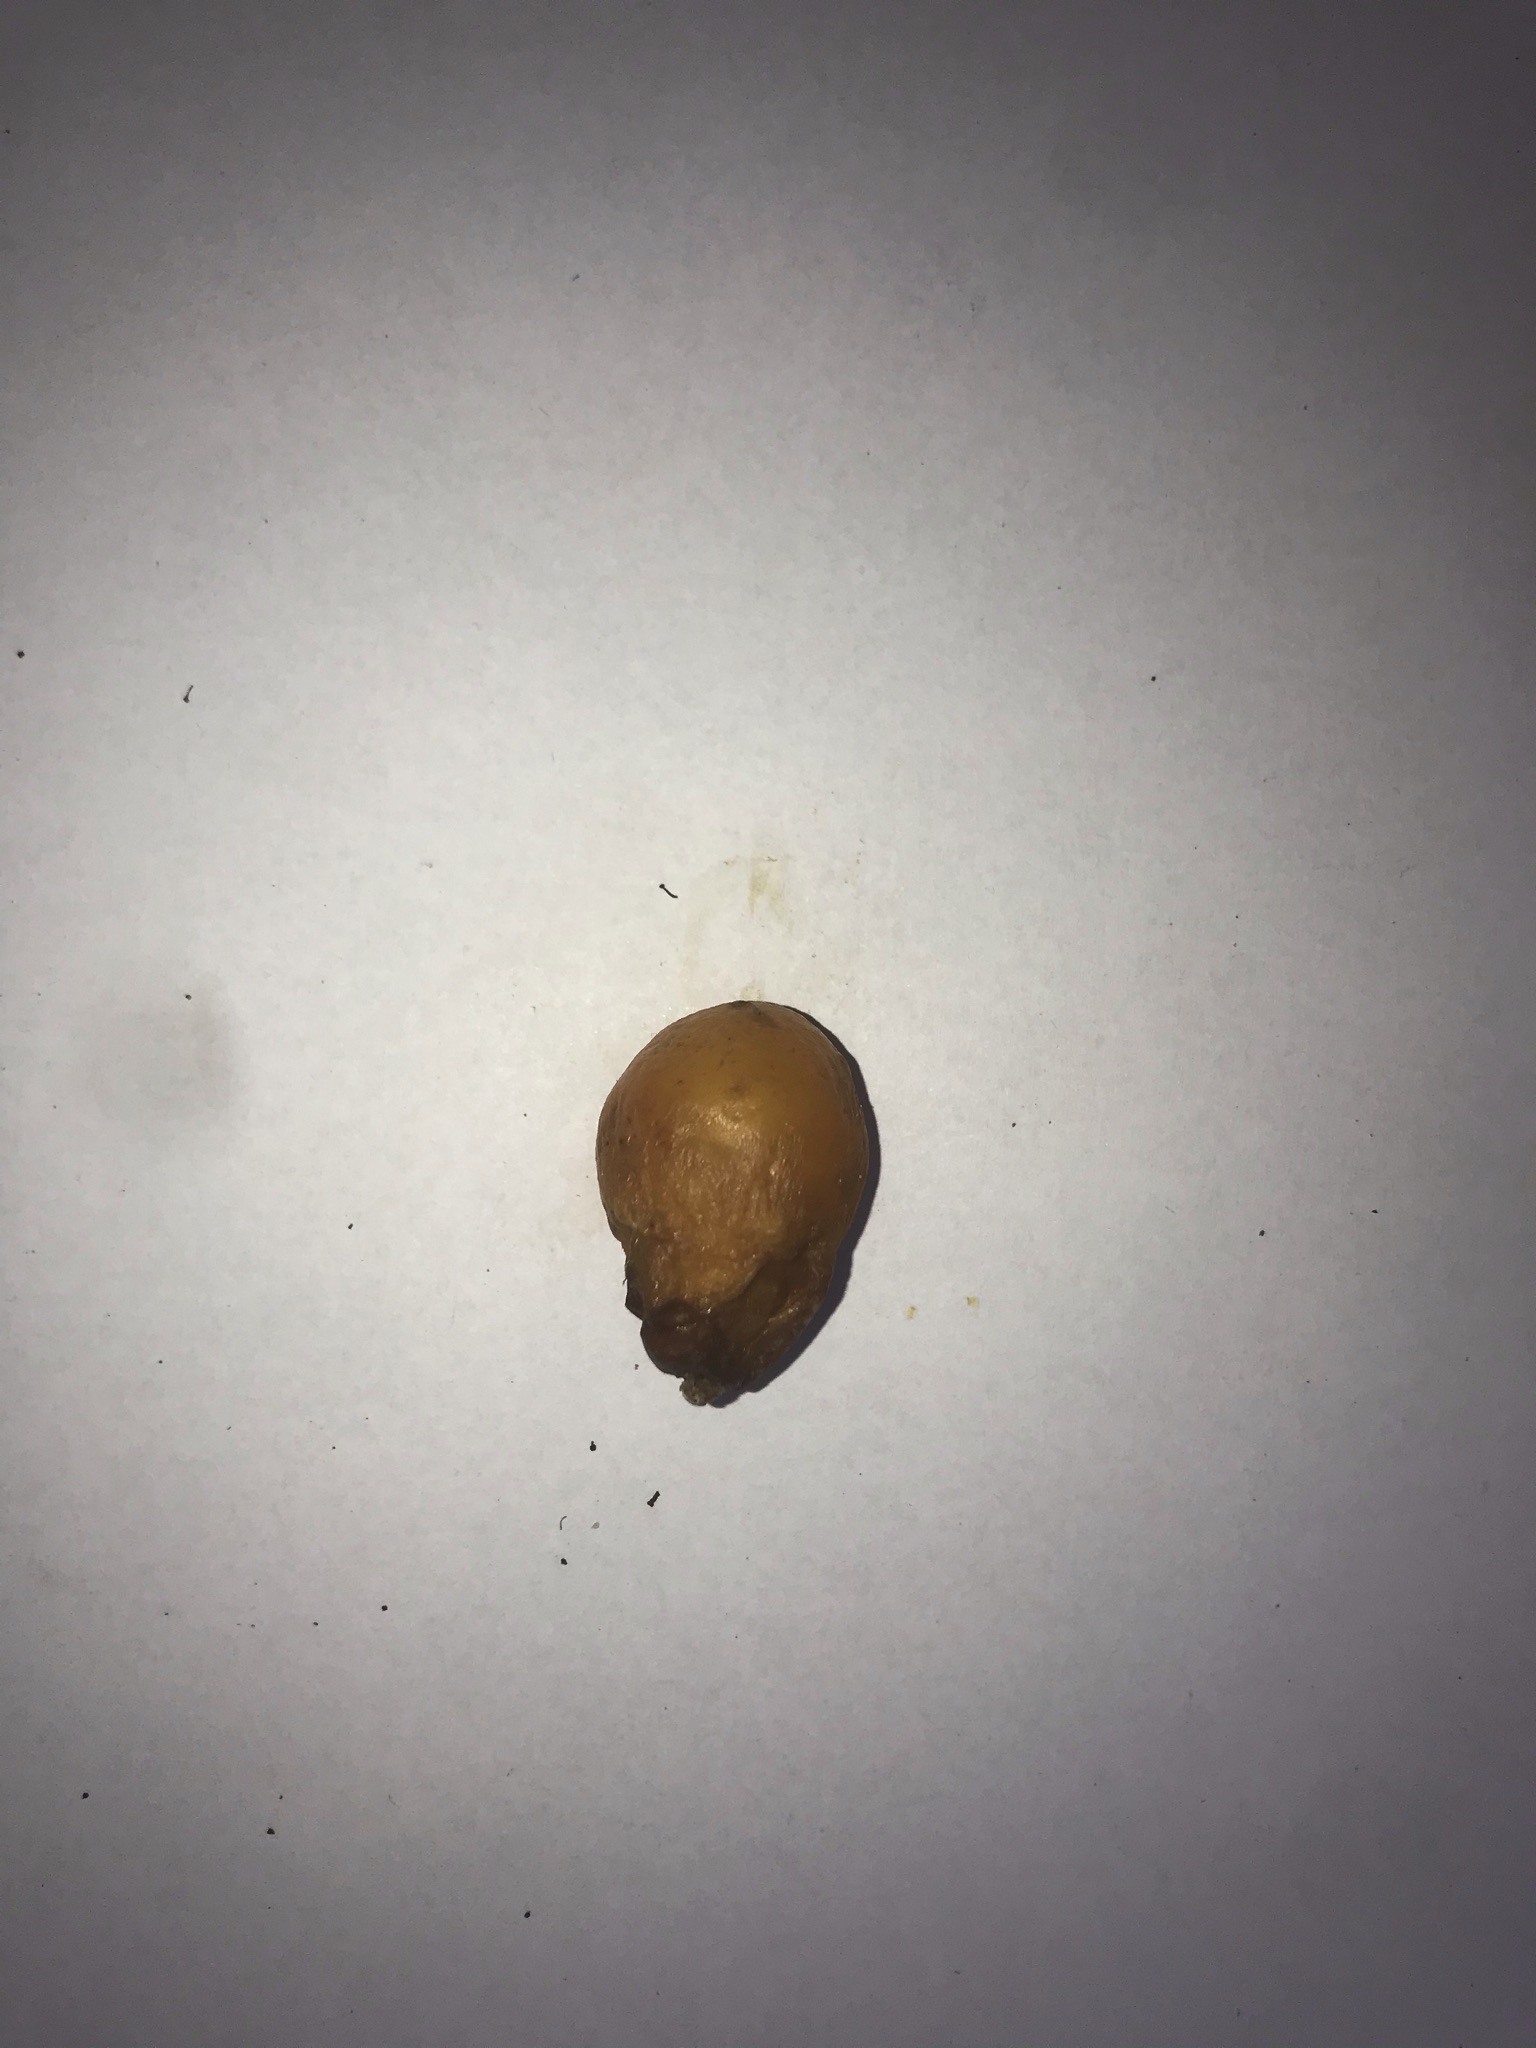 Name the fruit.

siriguela
